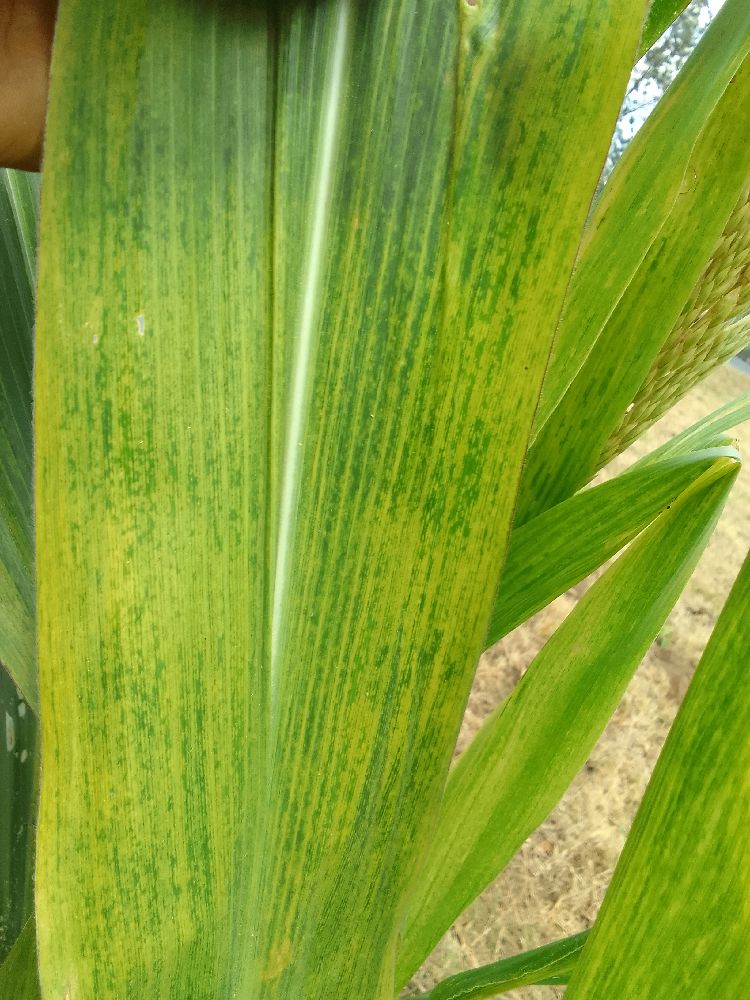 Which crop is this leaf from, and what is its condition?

maize, maize lethal necrosis
